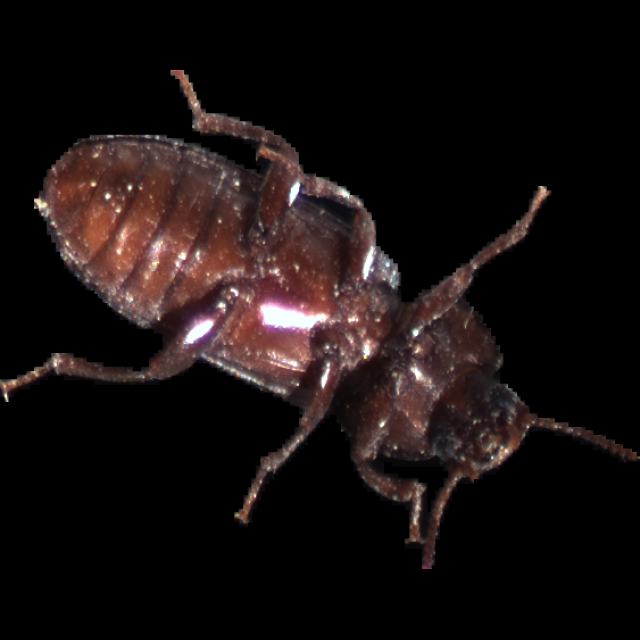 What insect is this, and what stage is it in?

mealworm beetle
